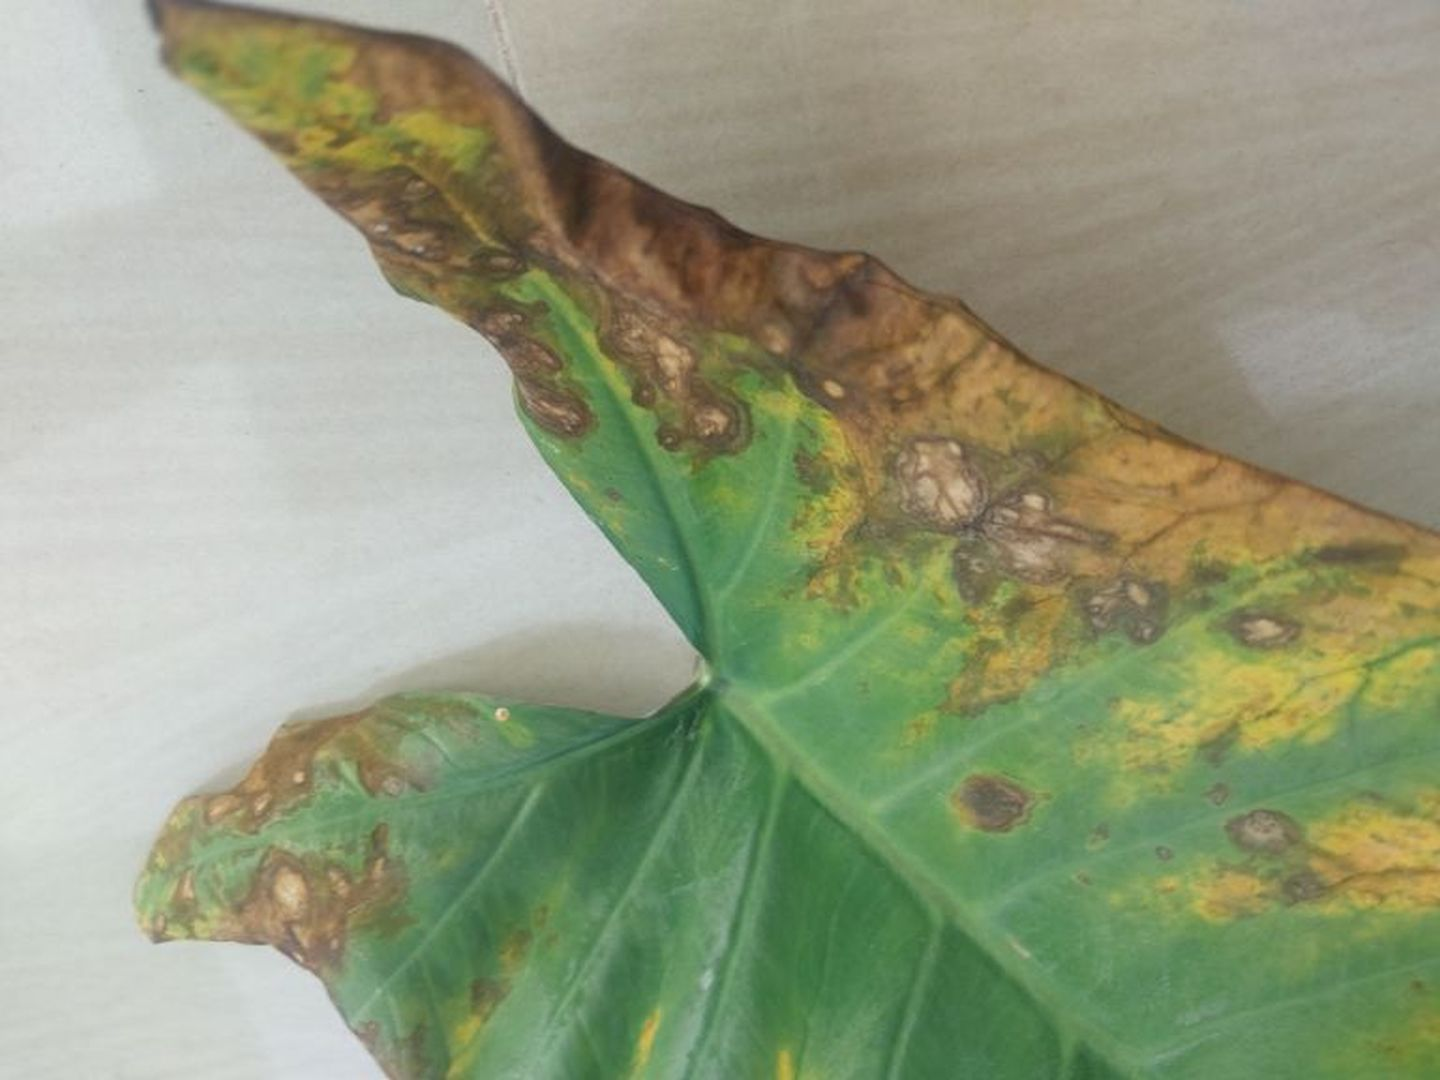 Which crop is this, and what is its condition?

taro, leaf blight
